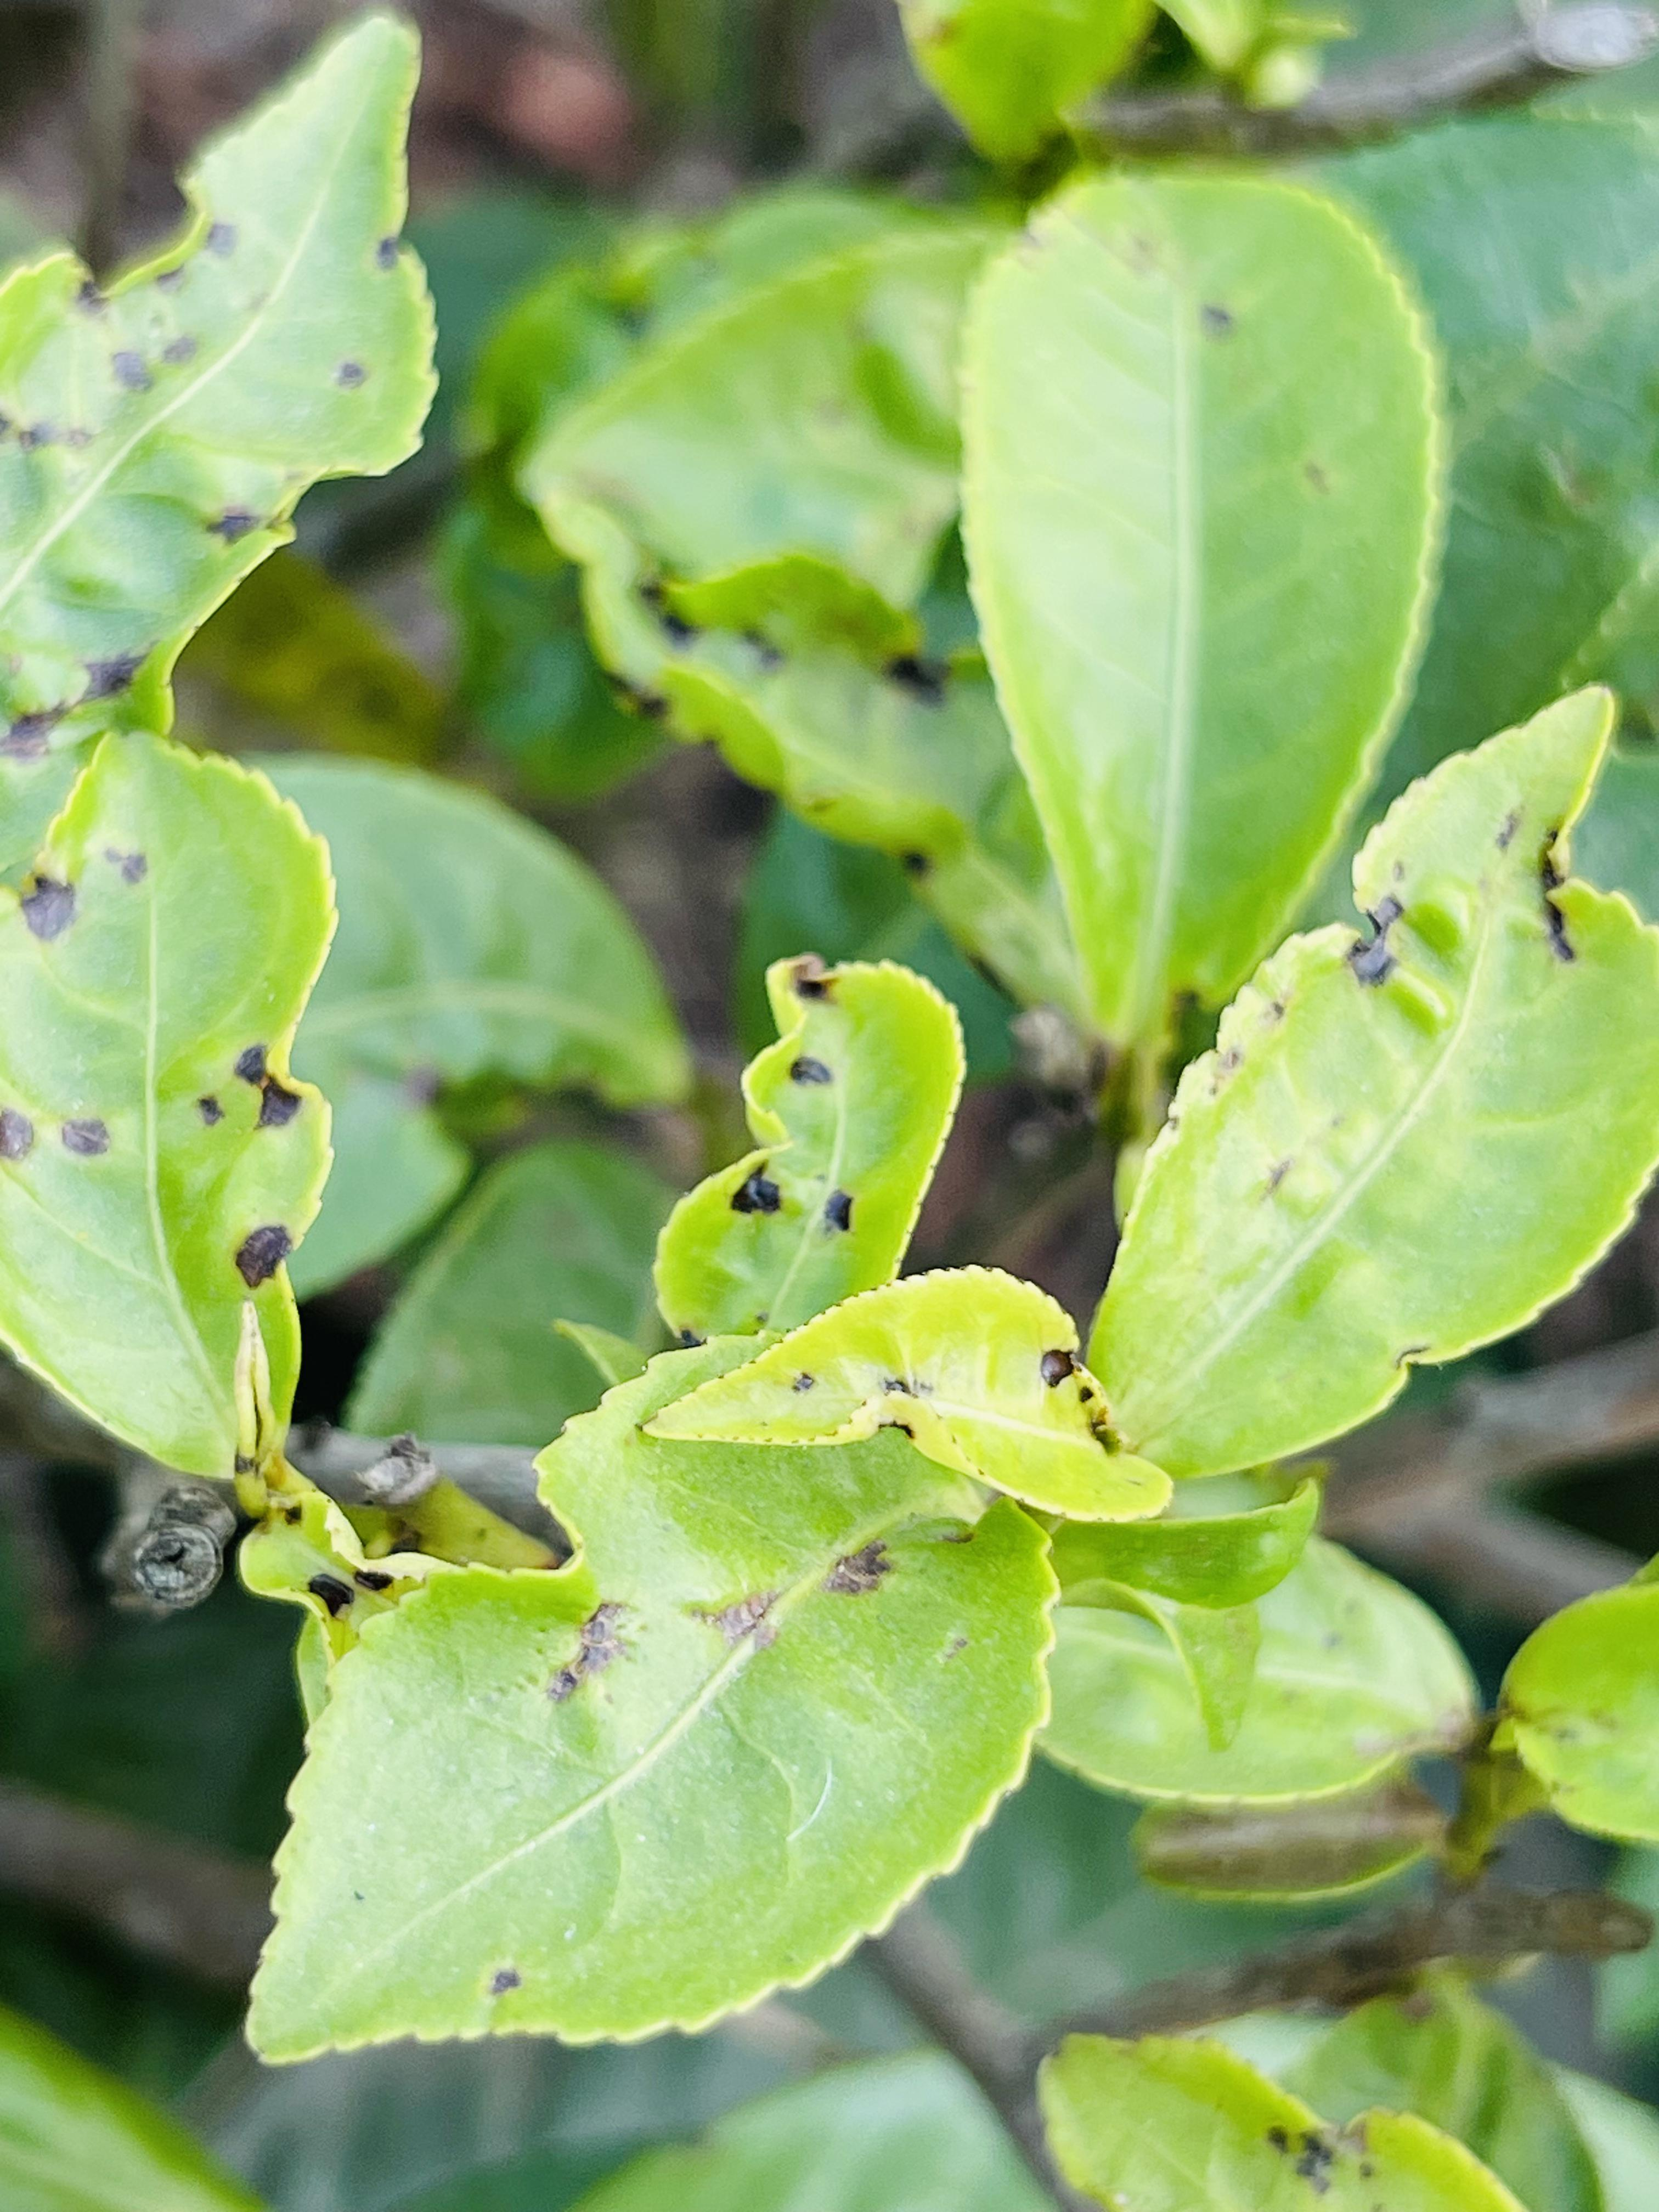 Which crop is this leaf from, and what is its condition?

tea, helopeltis
